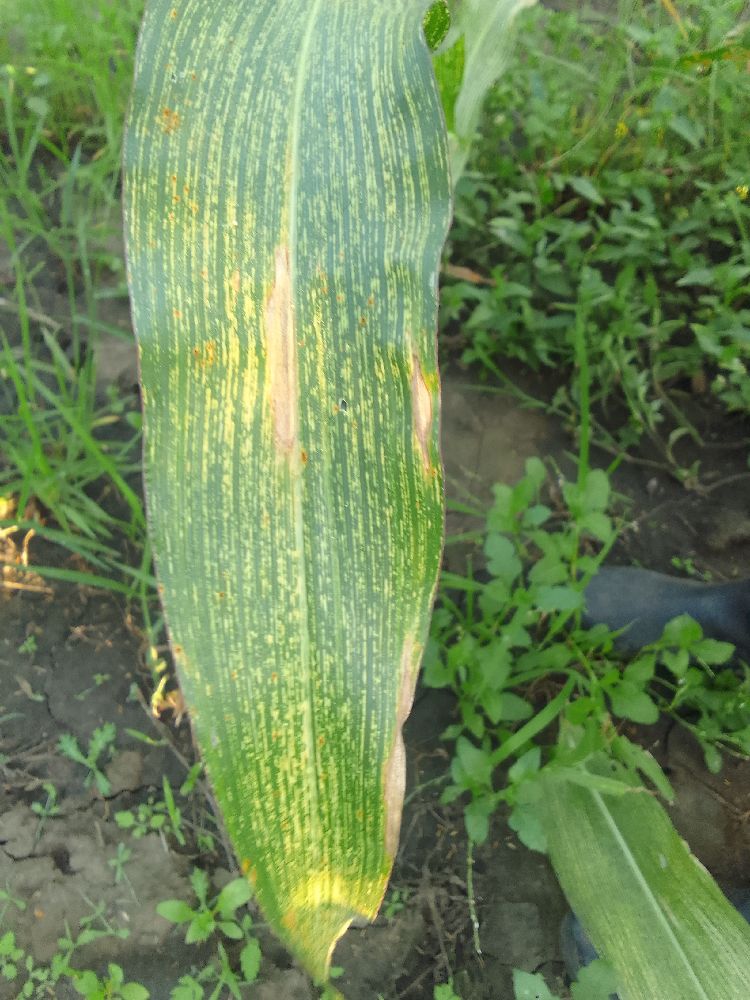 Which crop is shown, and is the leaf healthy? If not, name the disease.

maize, maize streak virus
